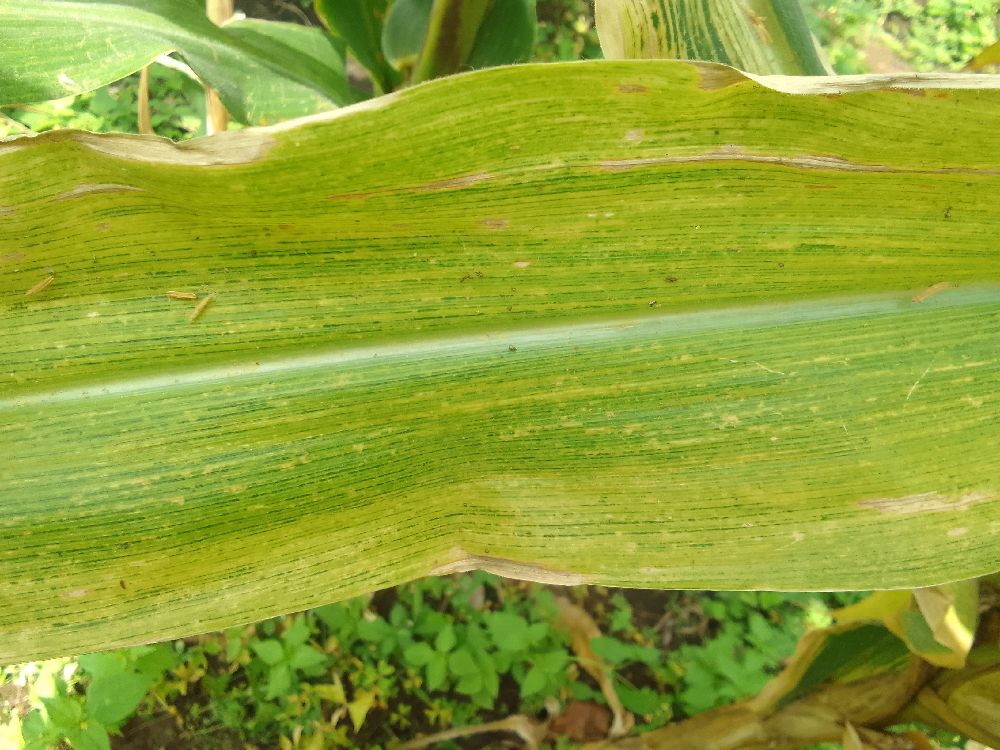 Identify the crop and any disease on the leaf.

maize, maize lethal necrosis
